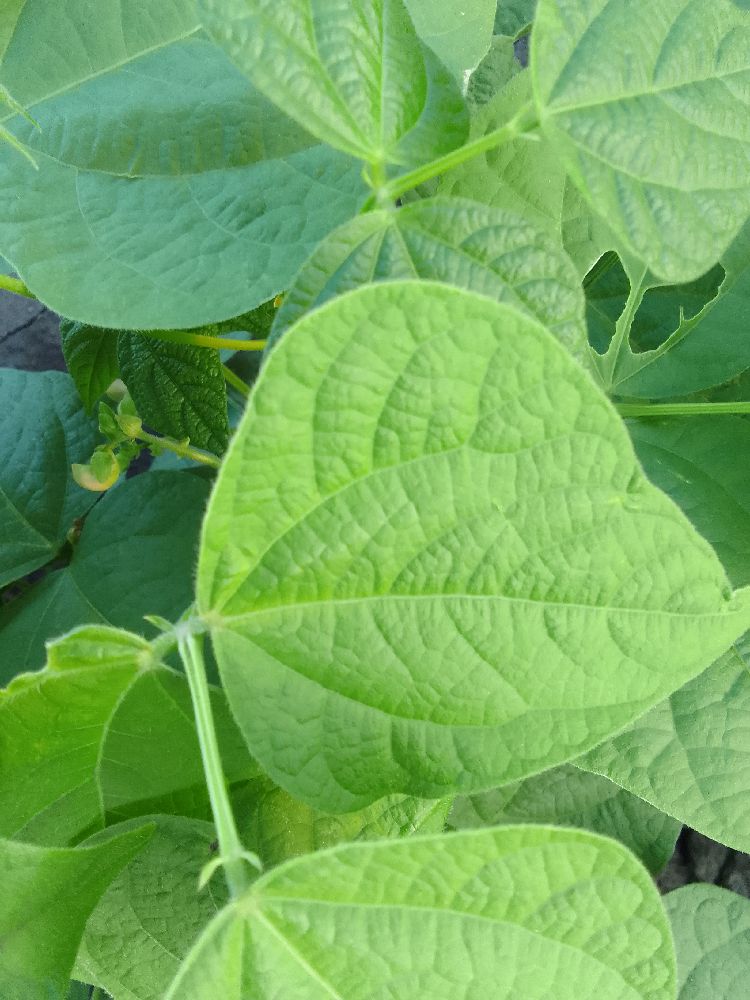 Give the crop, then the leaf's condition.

common bean, healthy
